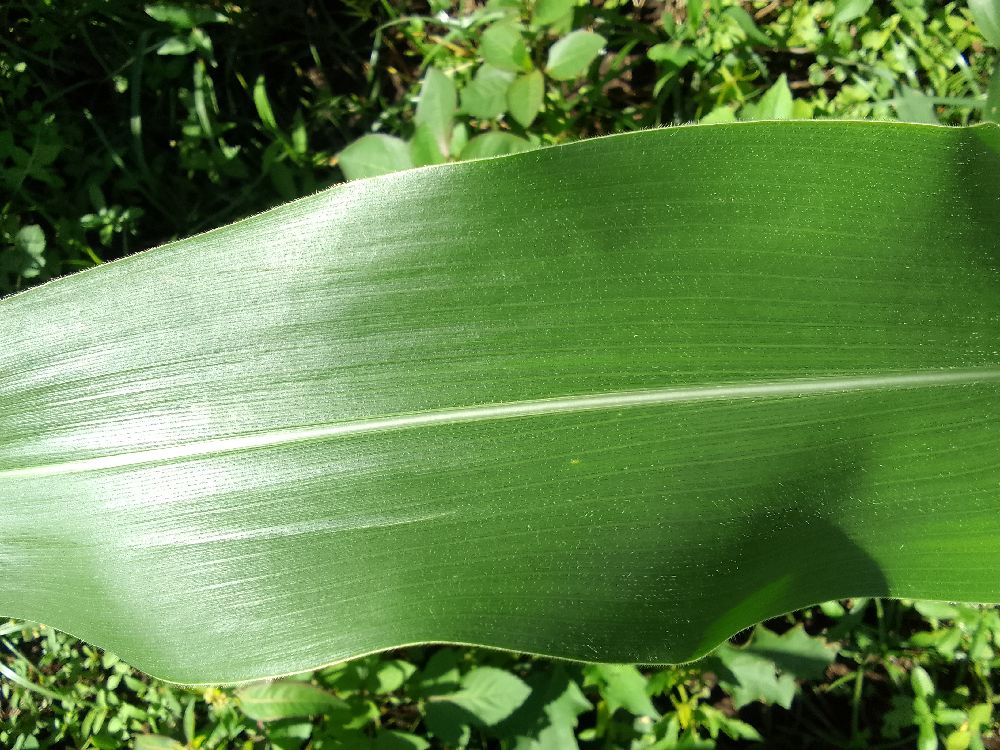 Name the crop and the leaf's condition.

maize, healthy
